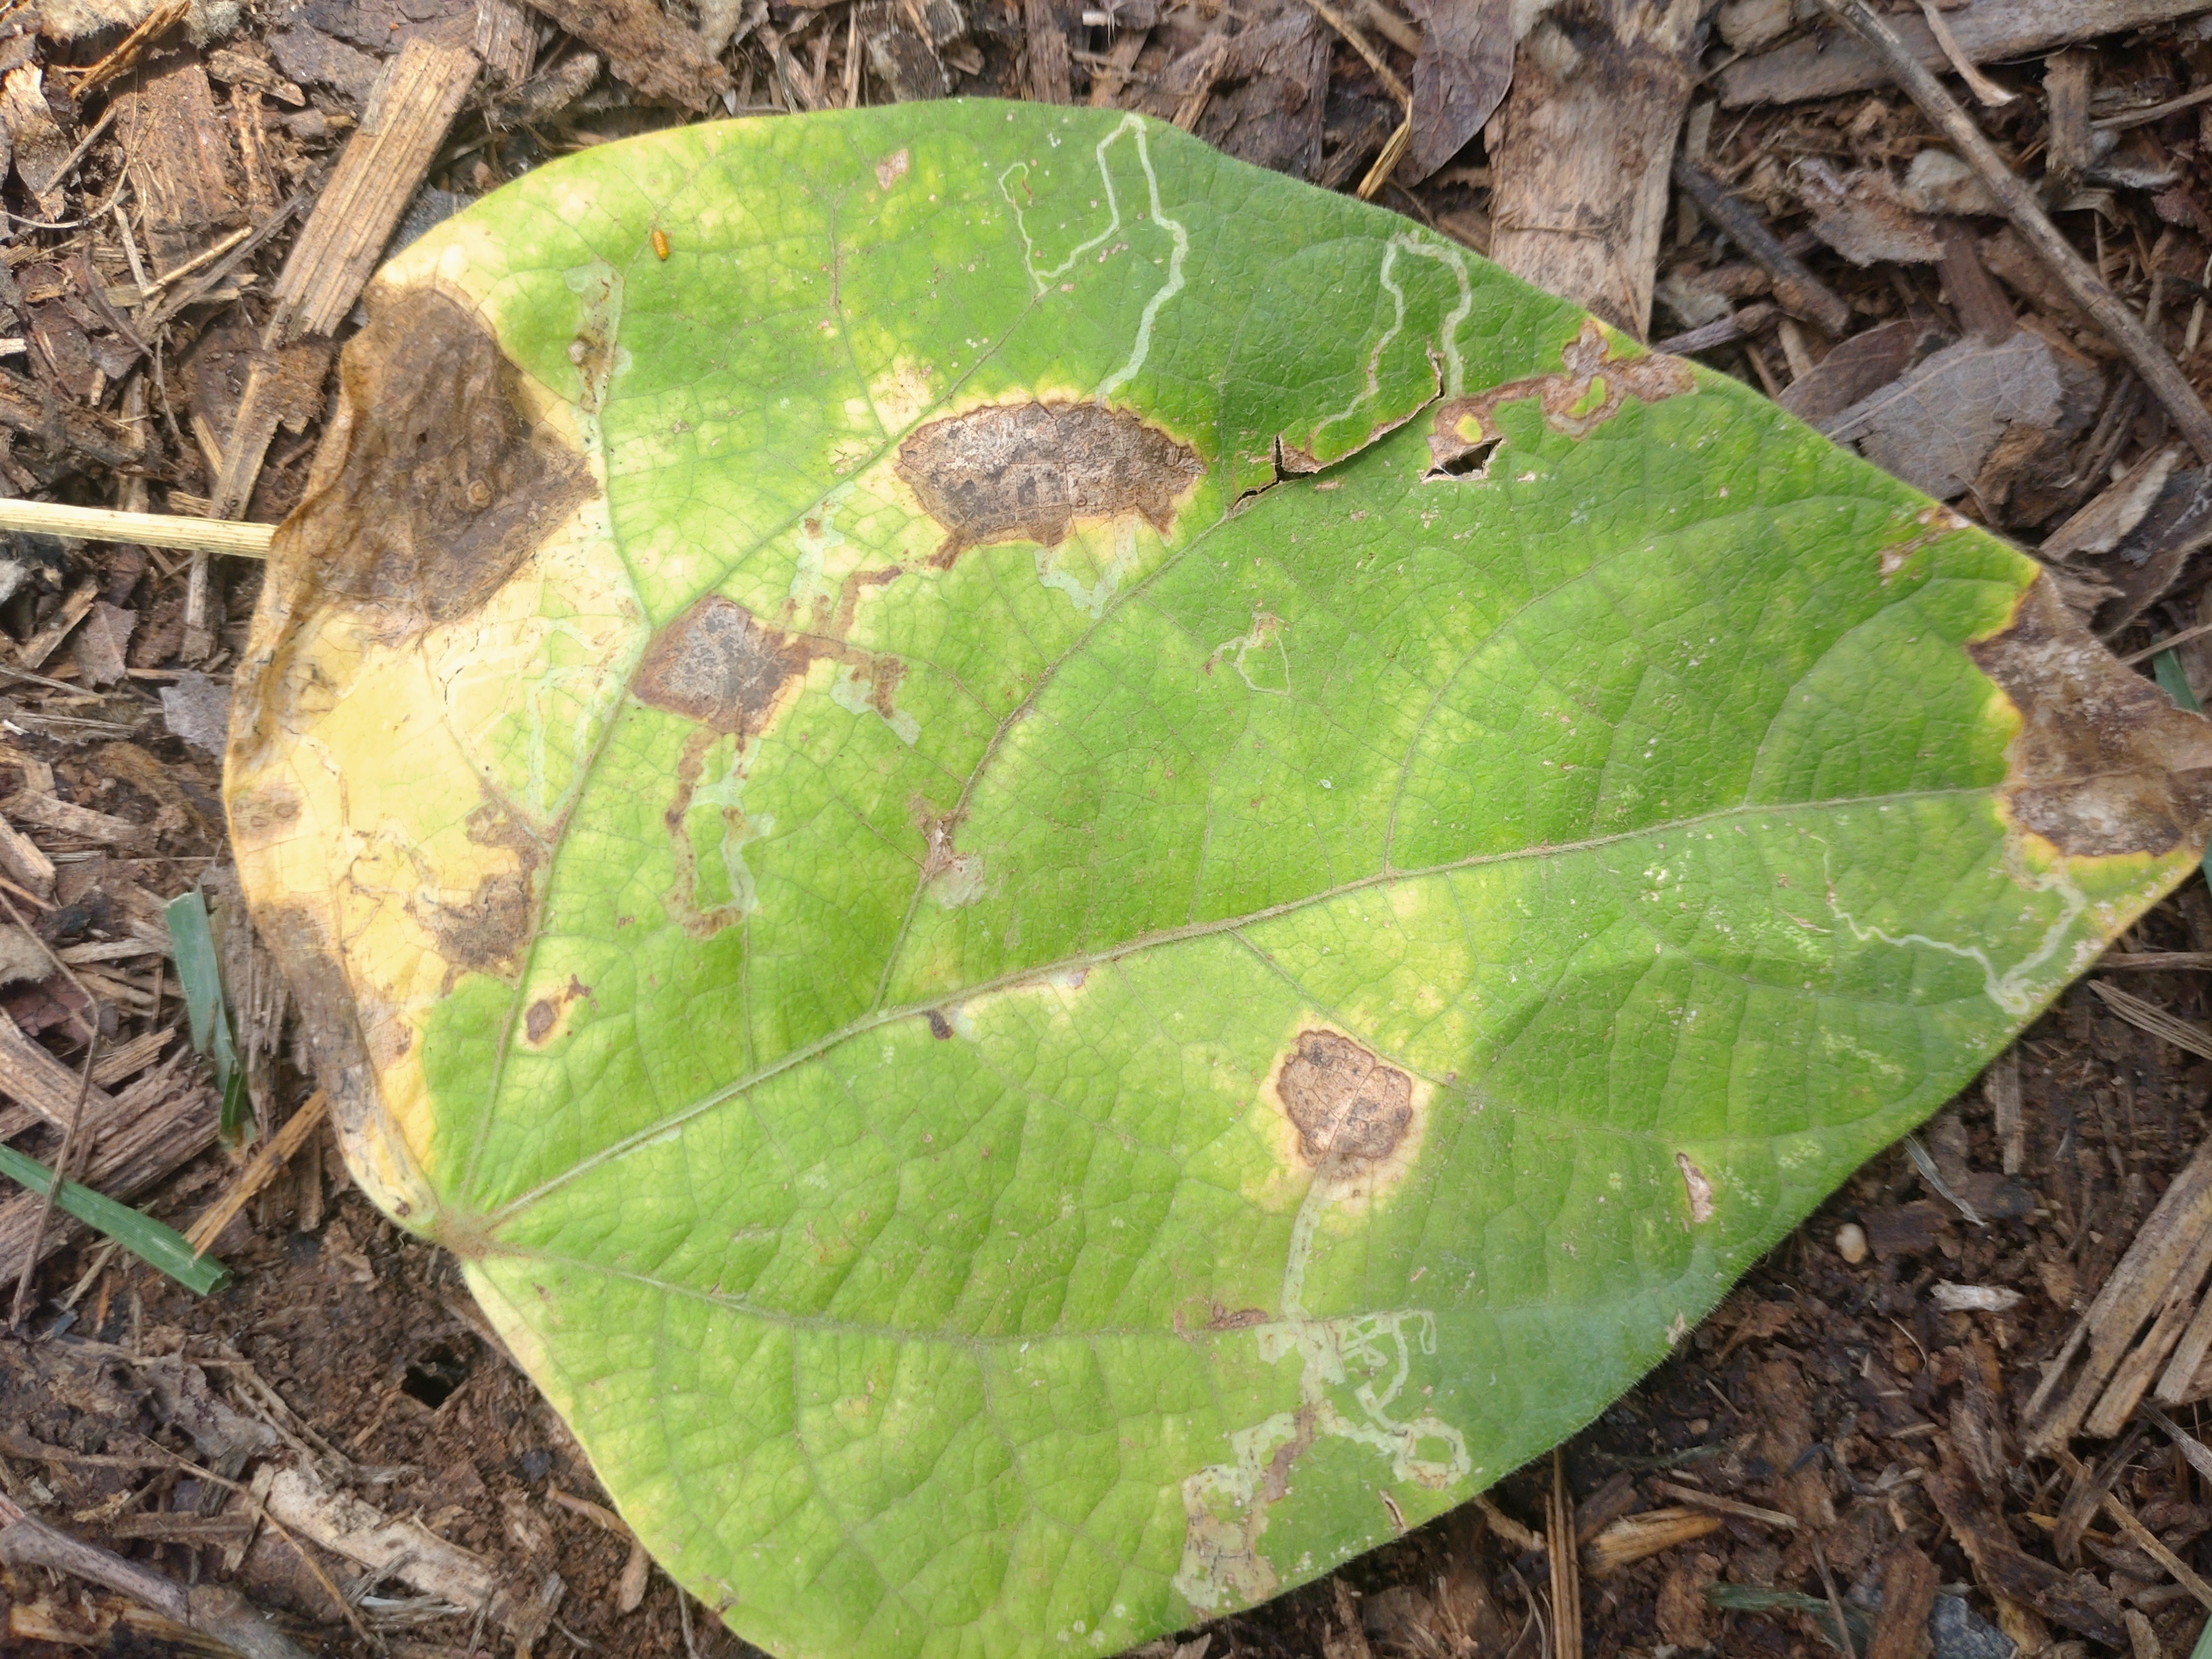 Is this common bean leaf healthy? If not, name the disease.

anthracnose
